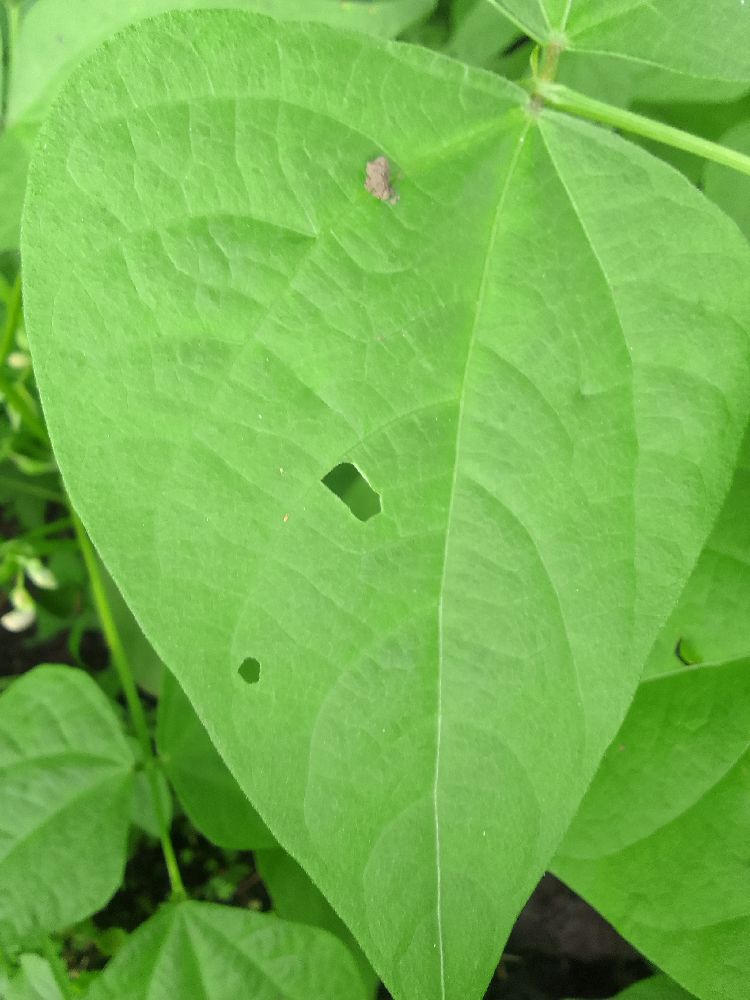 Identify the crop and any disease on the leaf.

common bean, healthy
